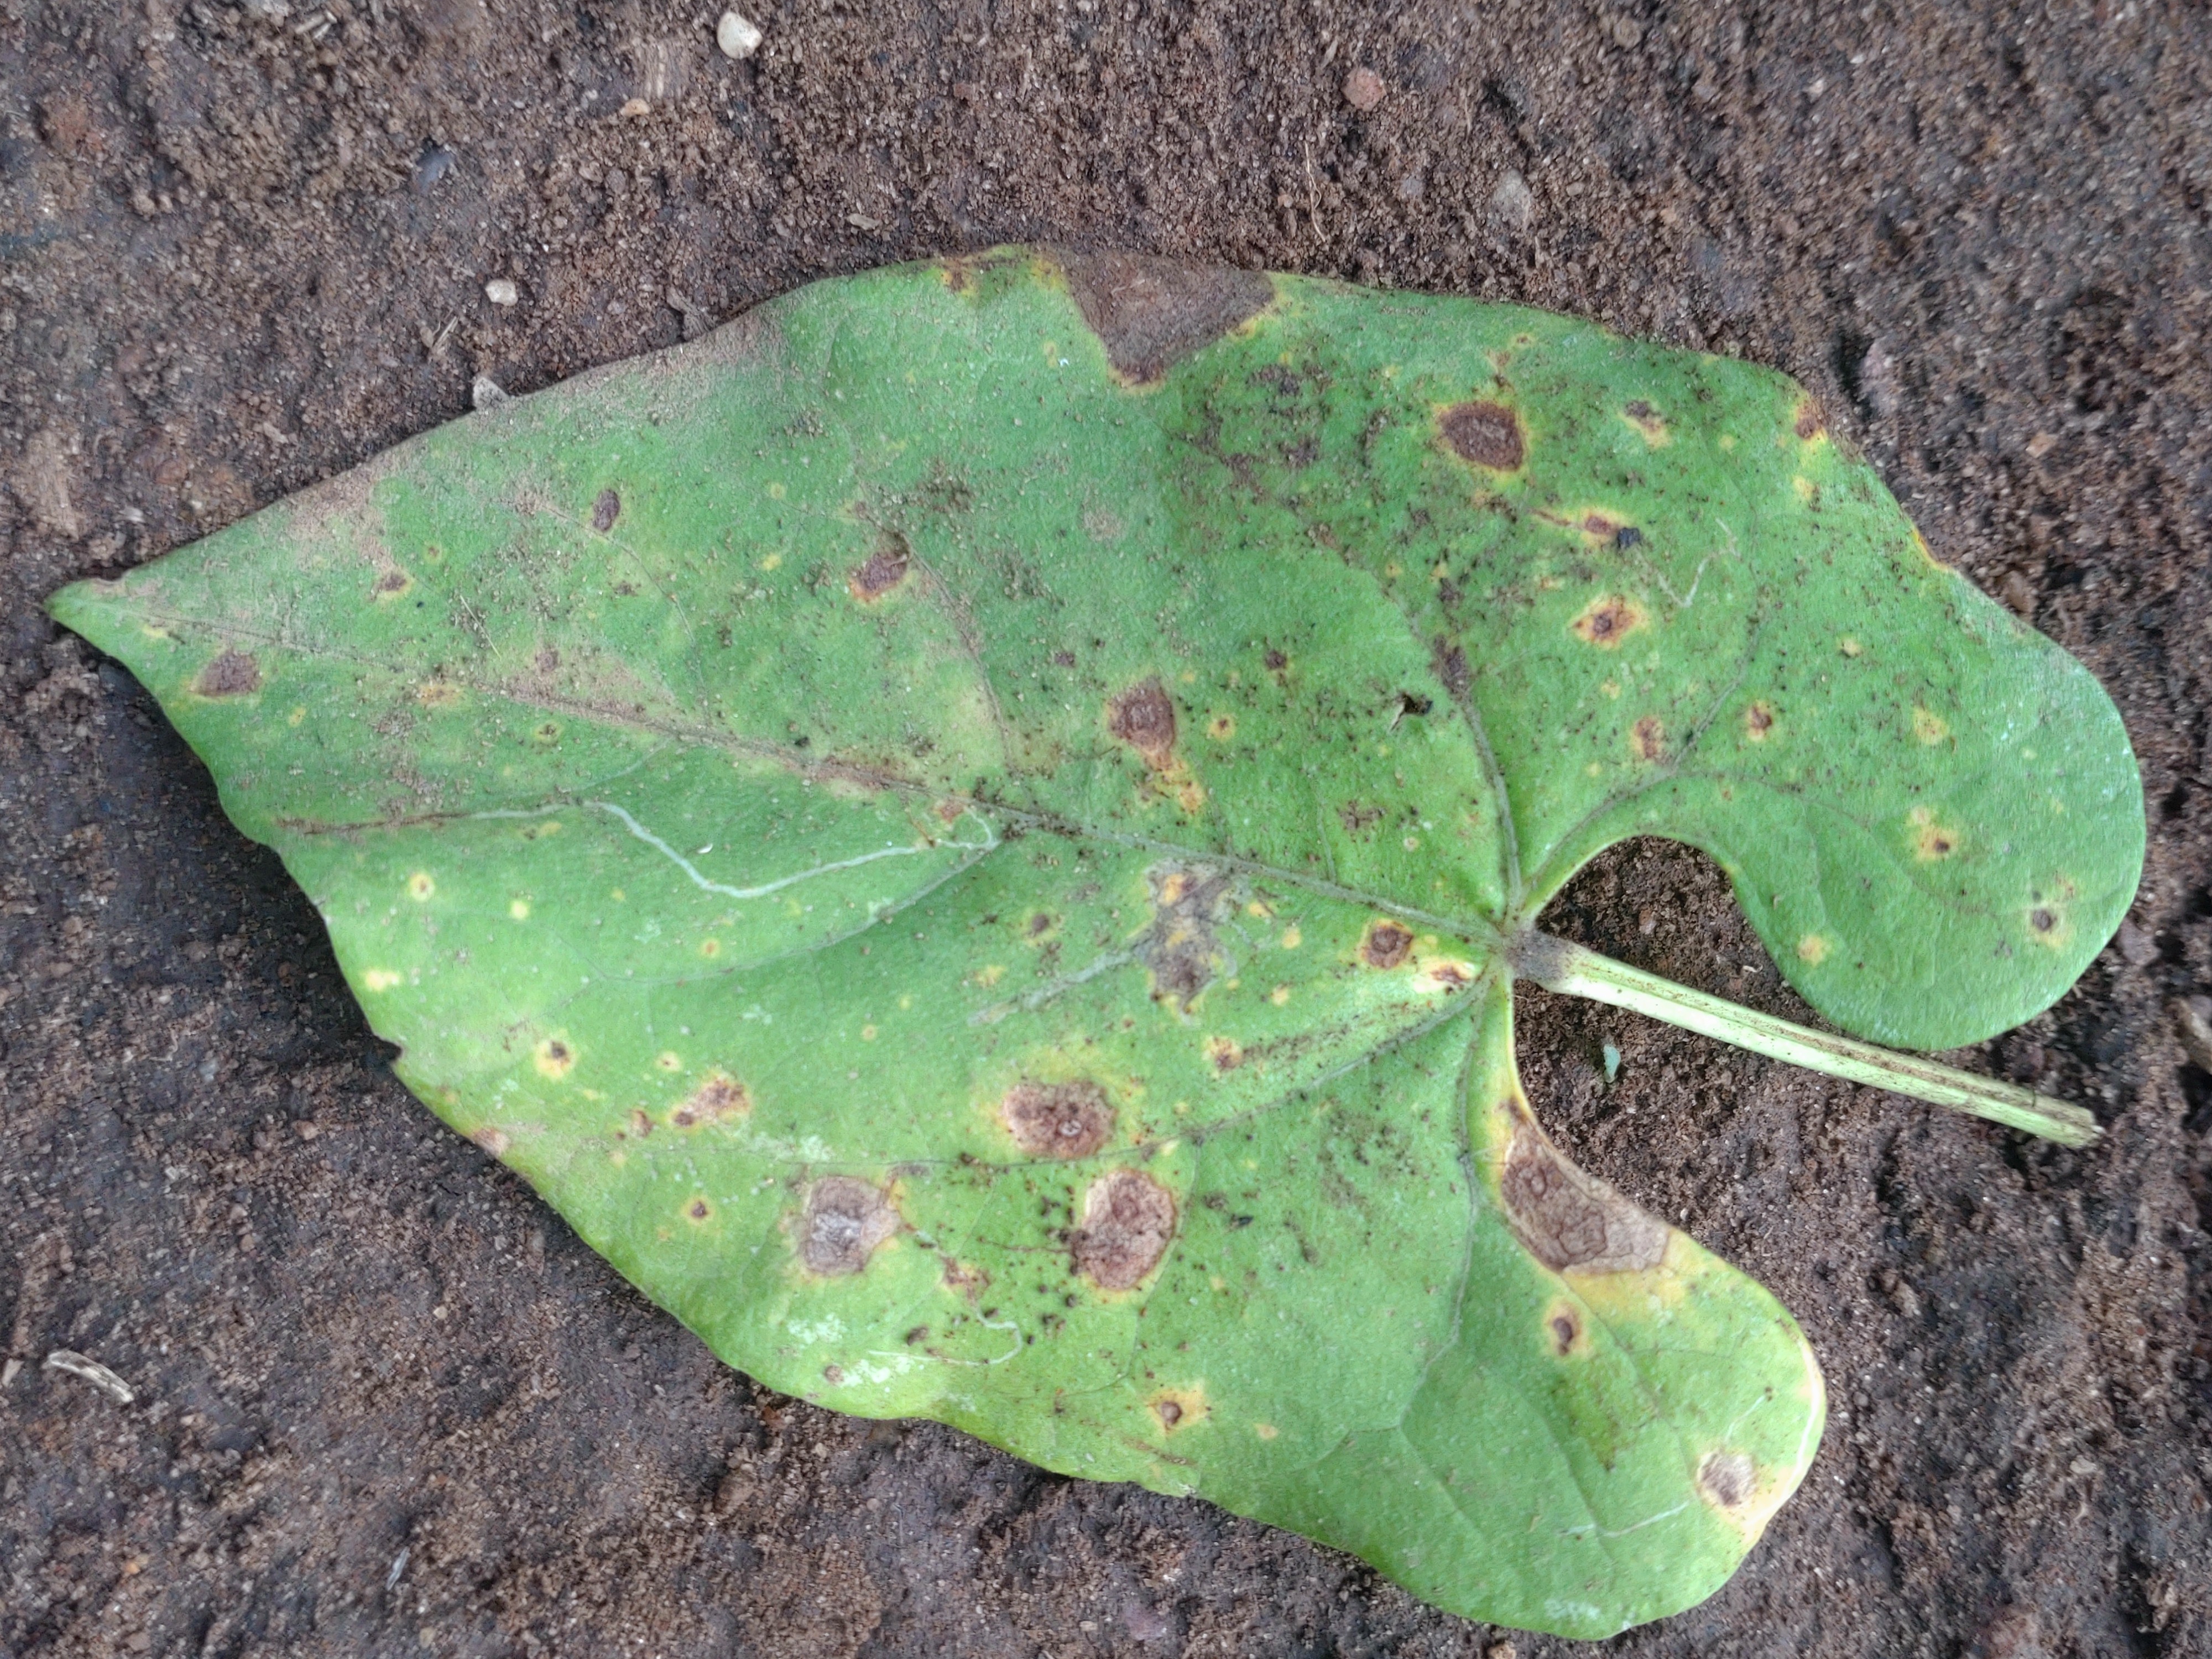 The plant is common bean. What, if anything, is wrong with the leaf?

rust
